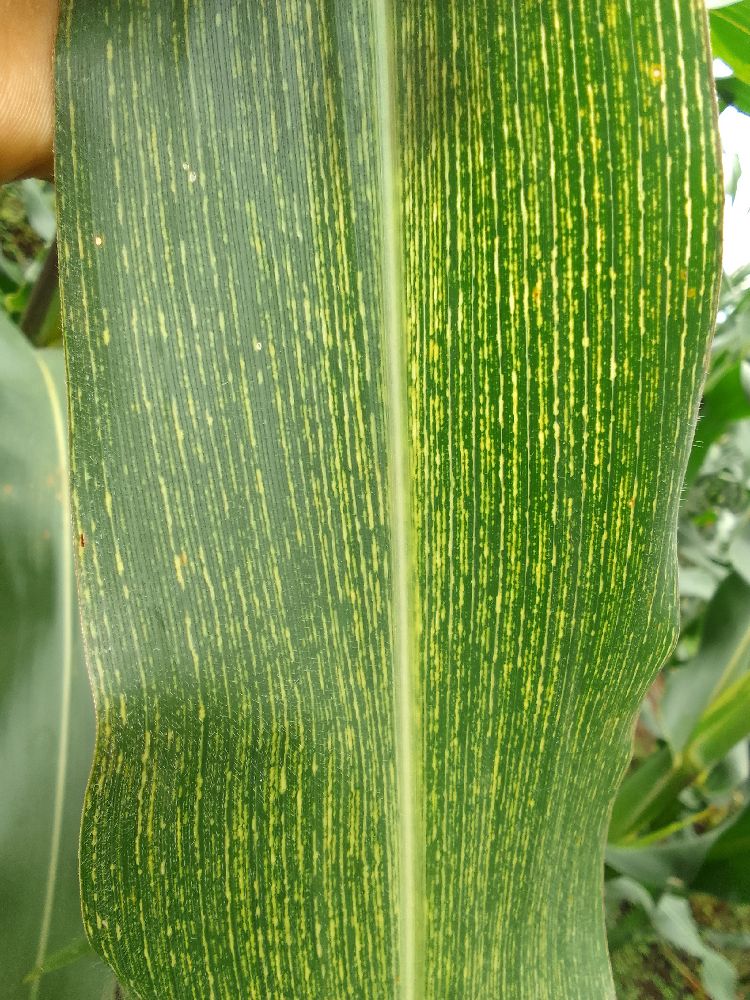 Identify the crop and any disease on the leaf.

maize, maize streak virus
